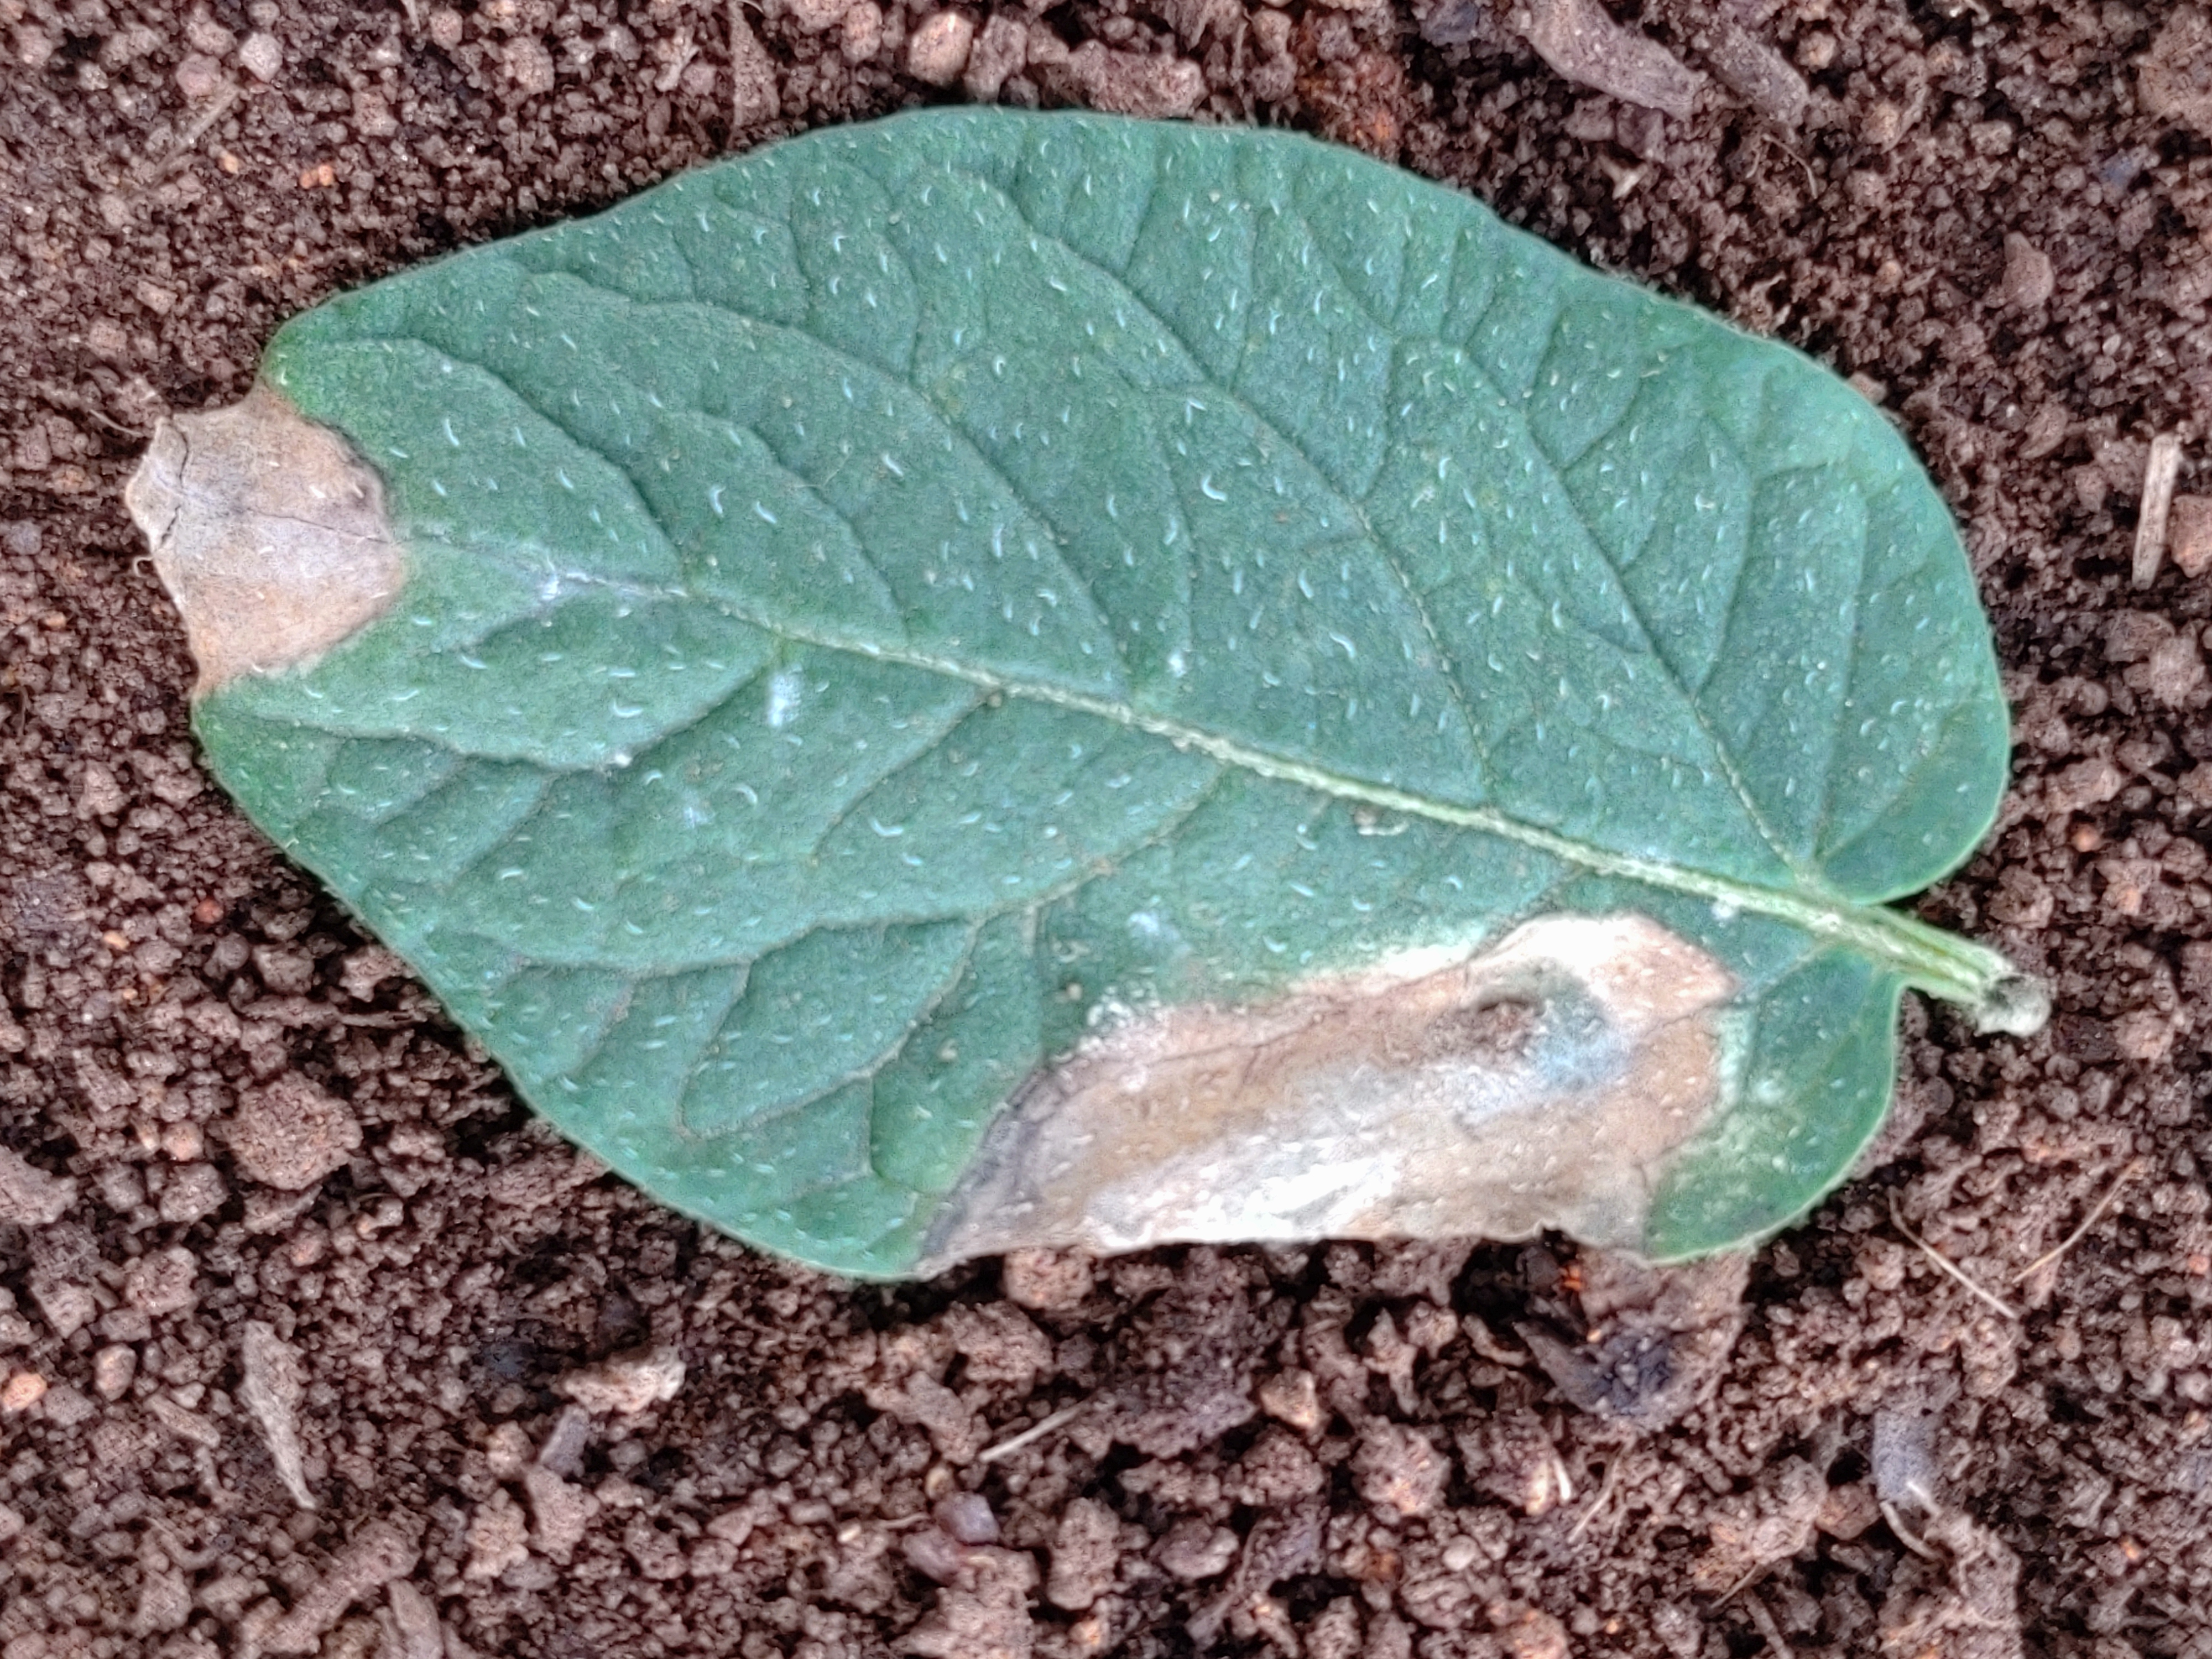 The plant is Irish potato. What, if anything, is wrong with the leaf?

early blight
